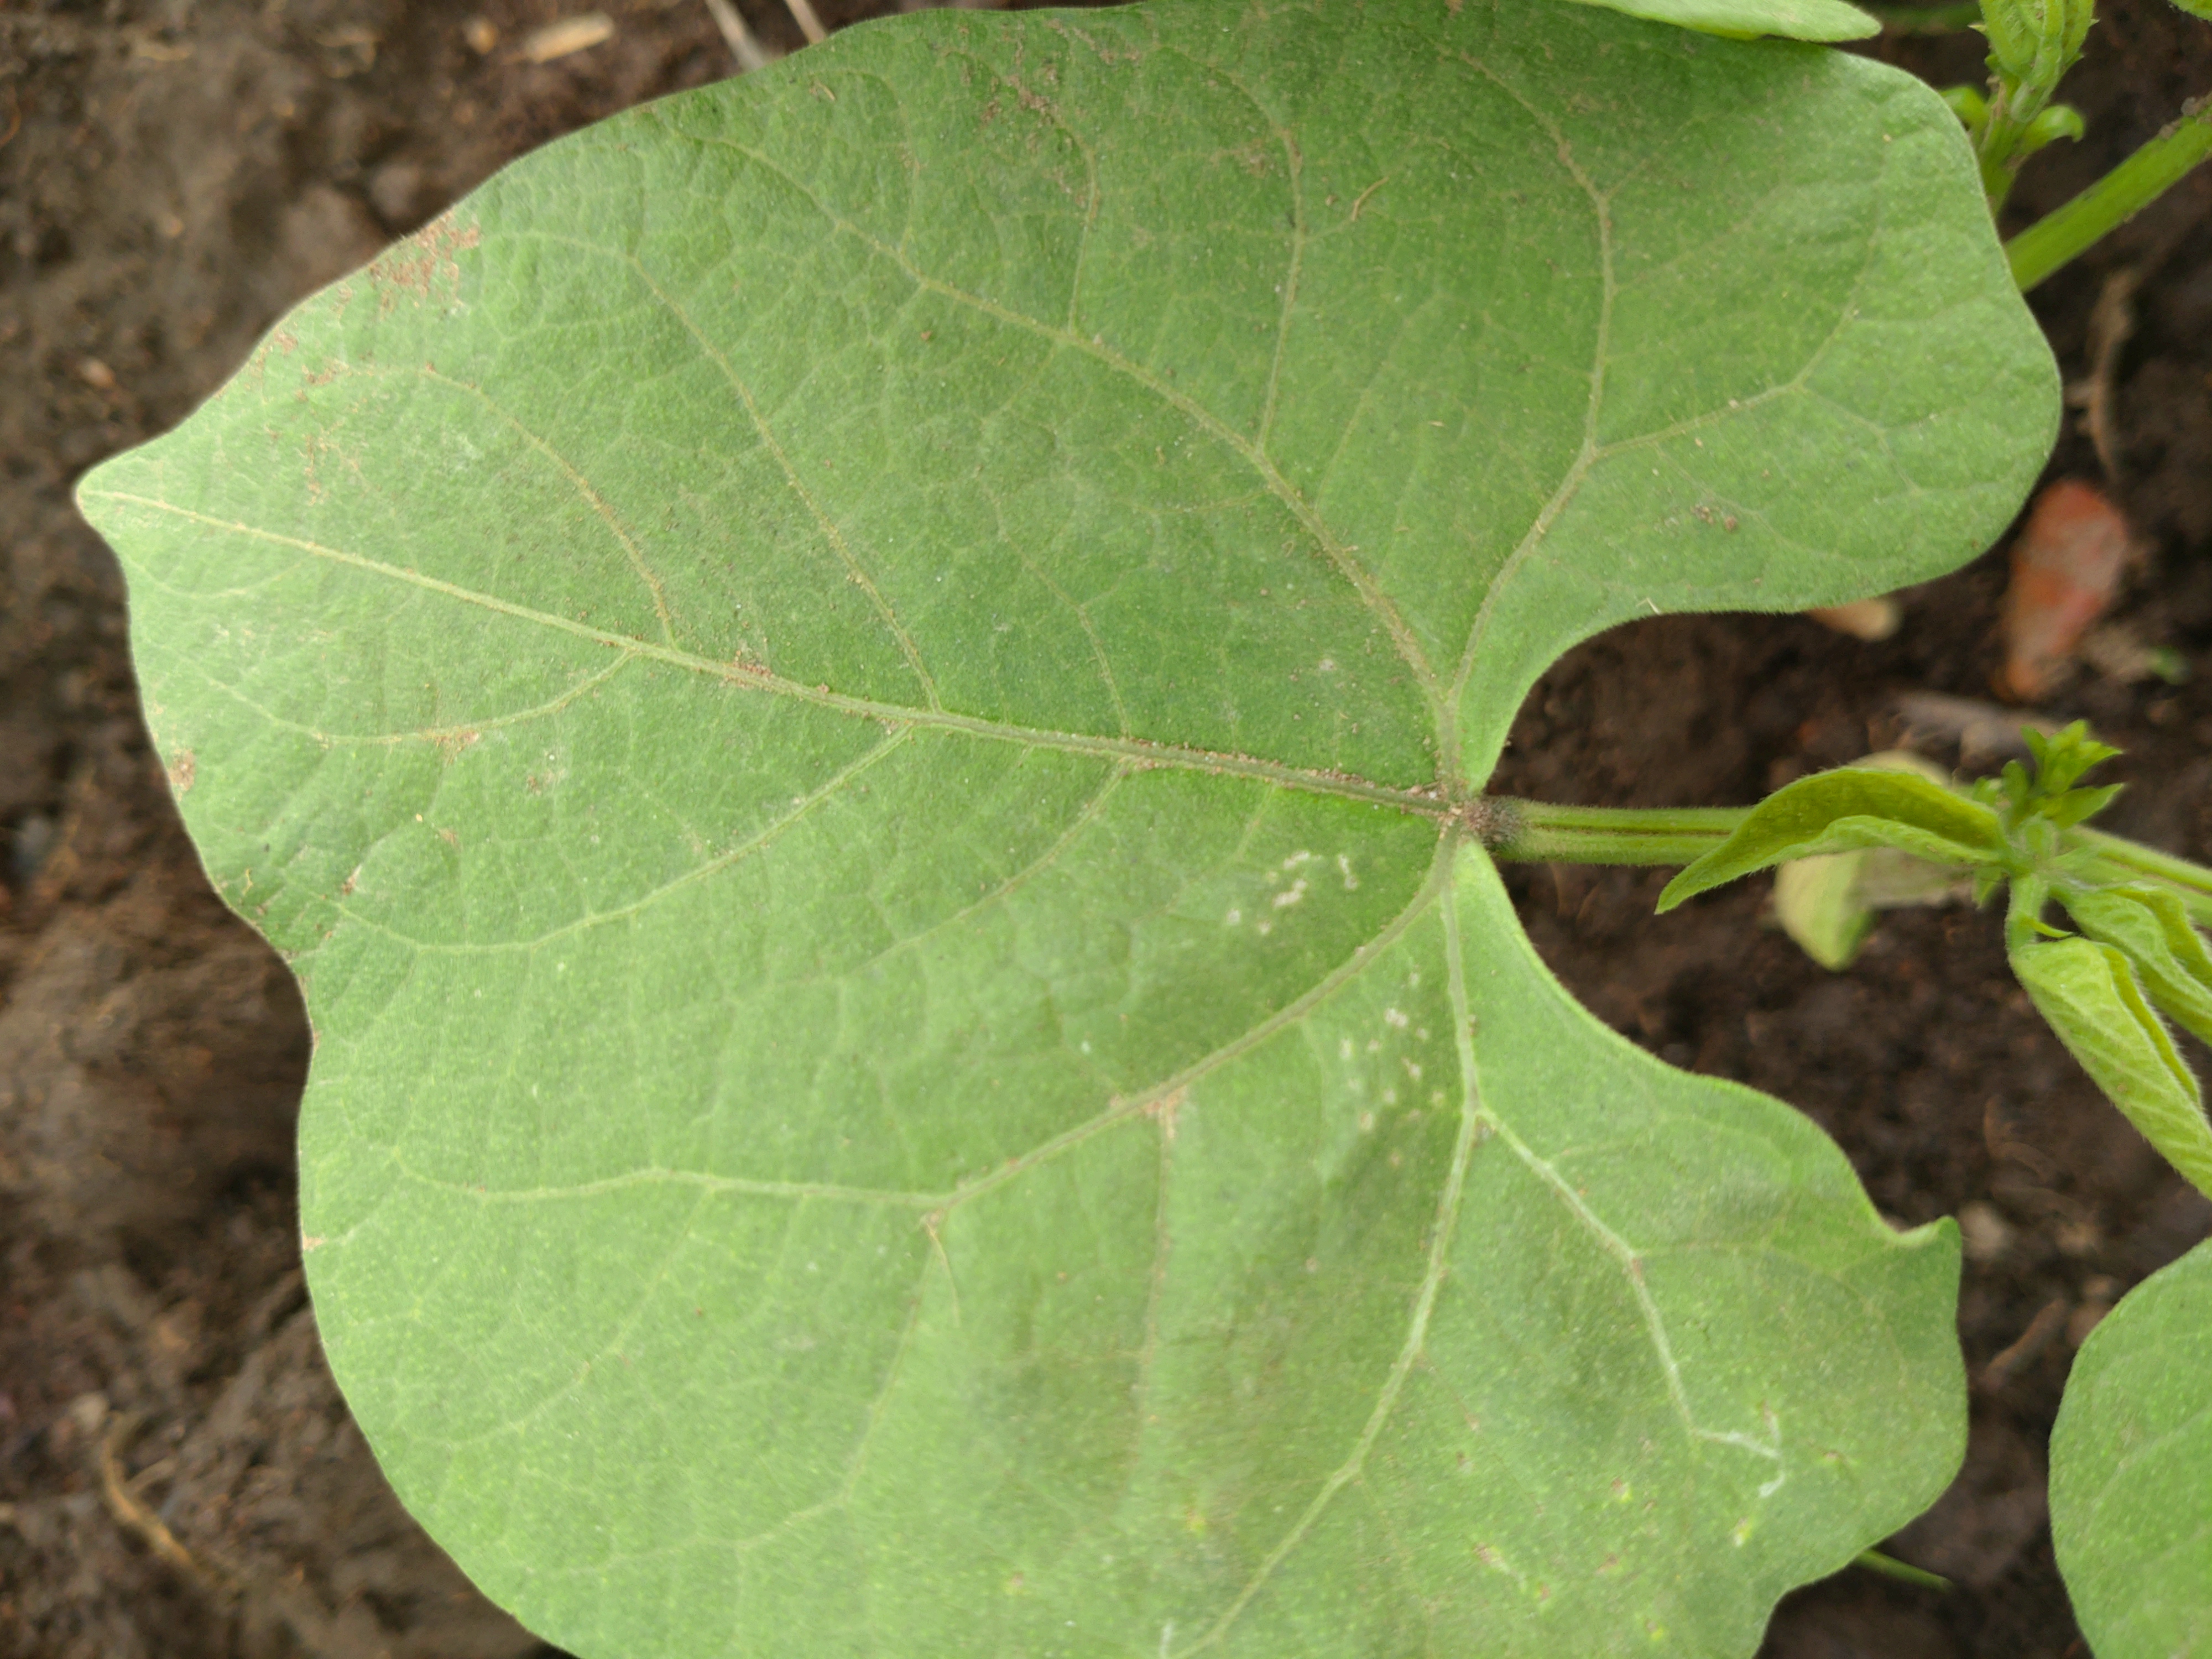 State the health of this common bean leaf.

healthy
